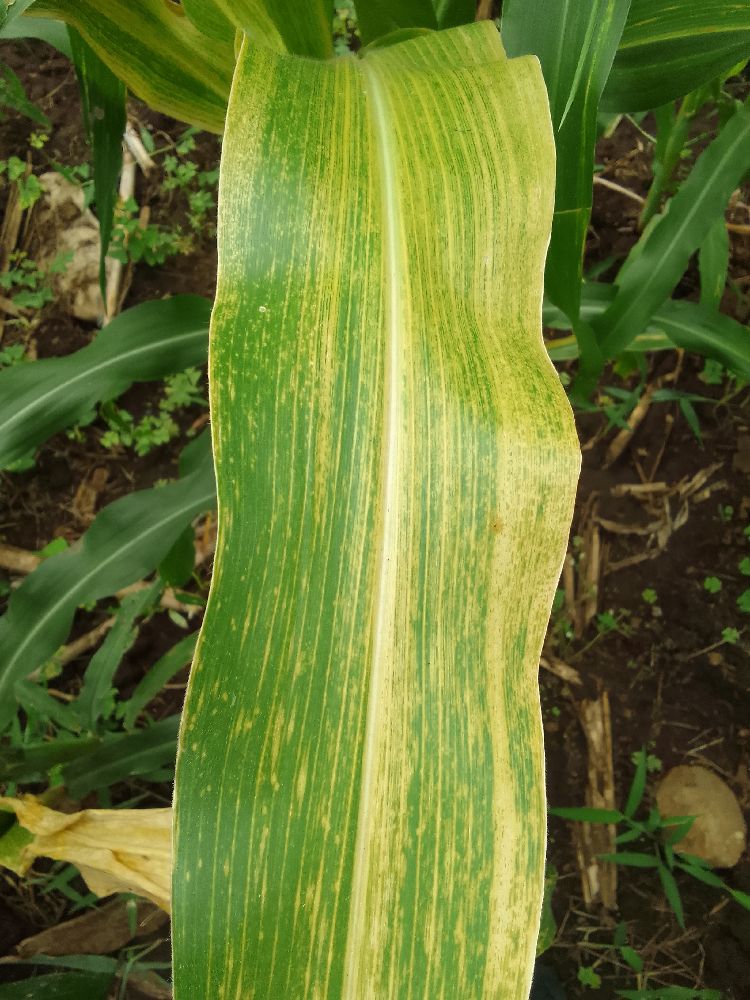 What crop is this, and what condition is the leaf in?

maize, maize lethal necrosis
